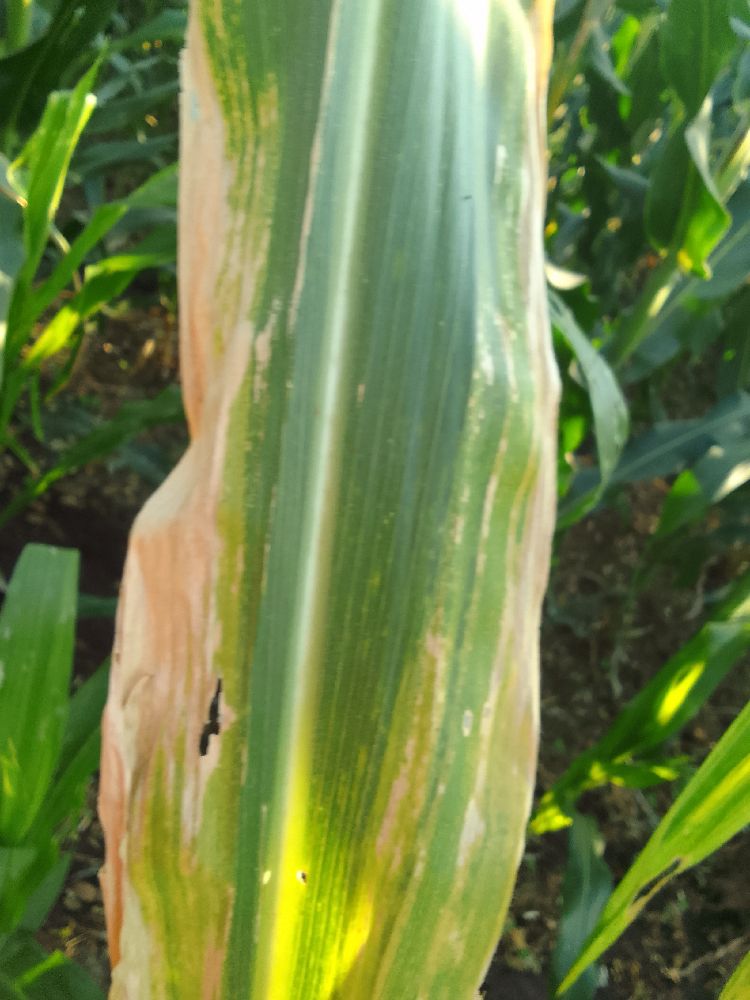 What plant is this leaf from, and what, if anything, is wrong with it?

maize, maize lethal necrosis
